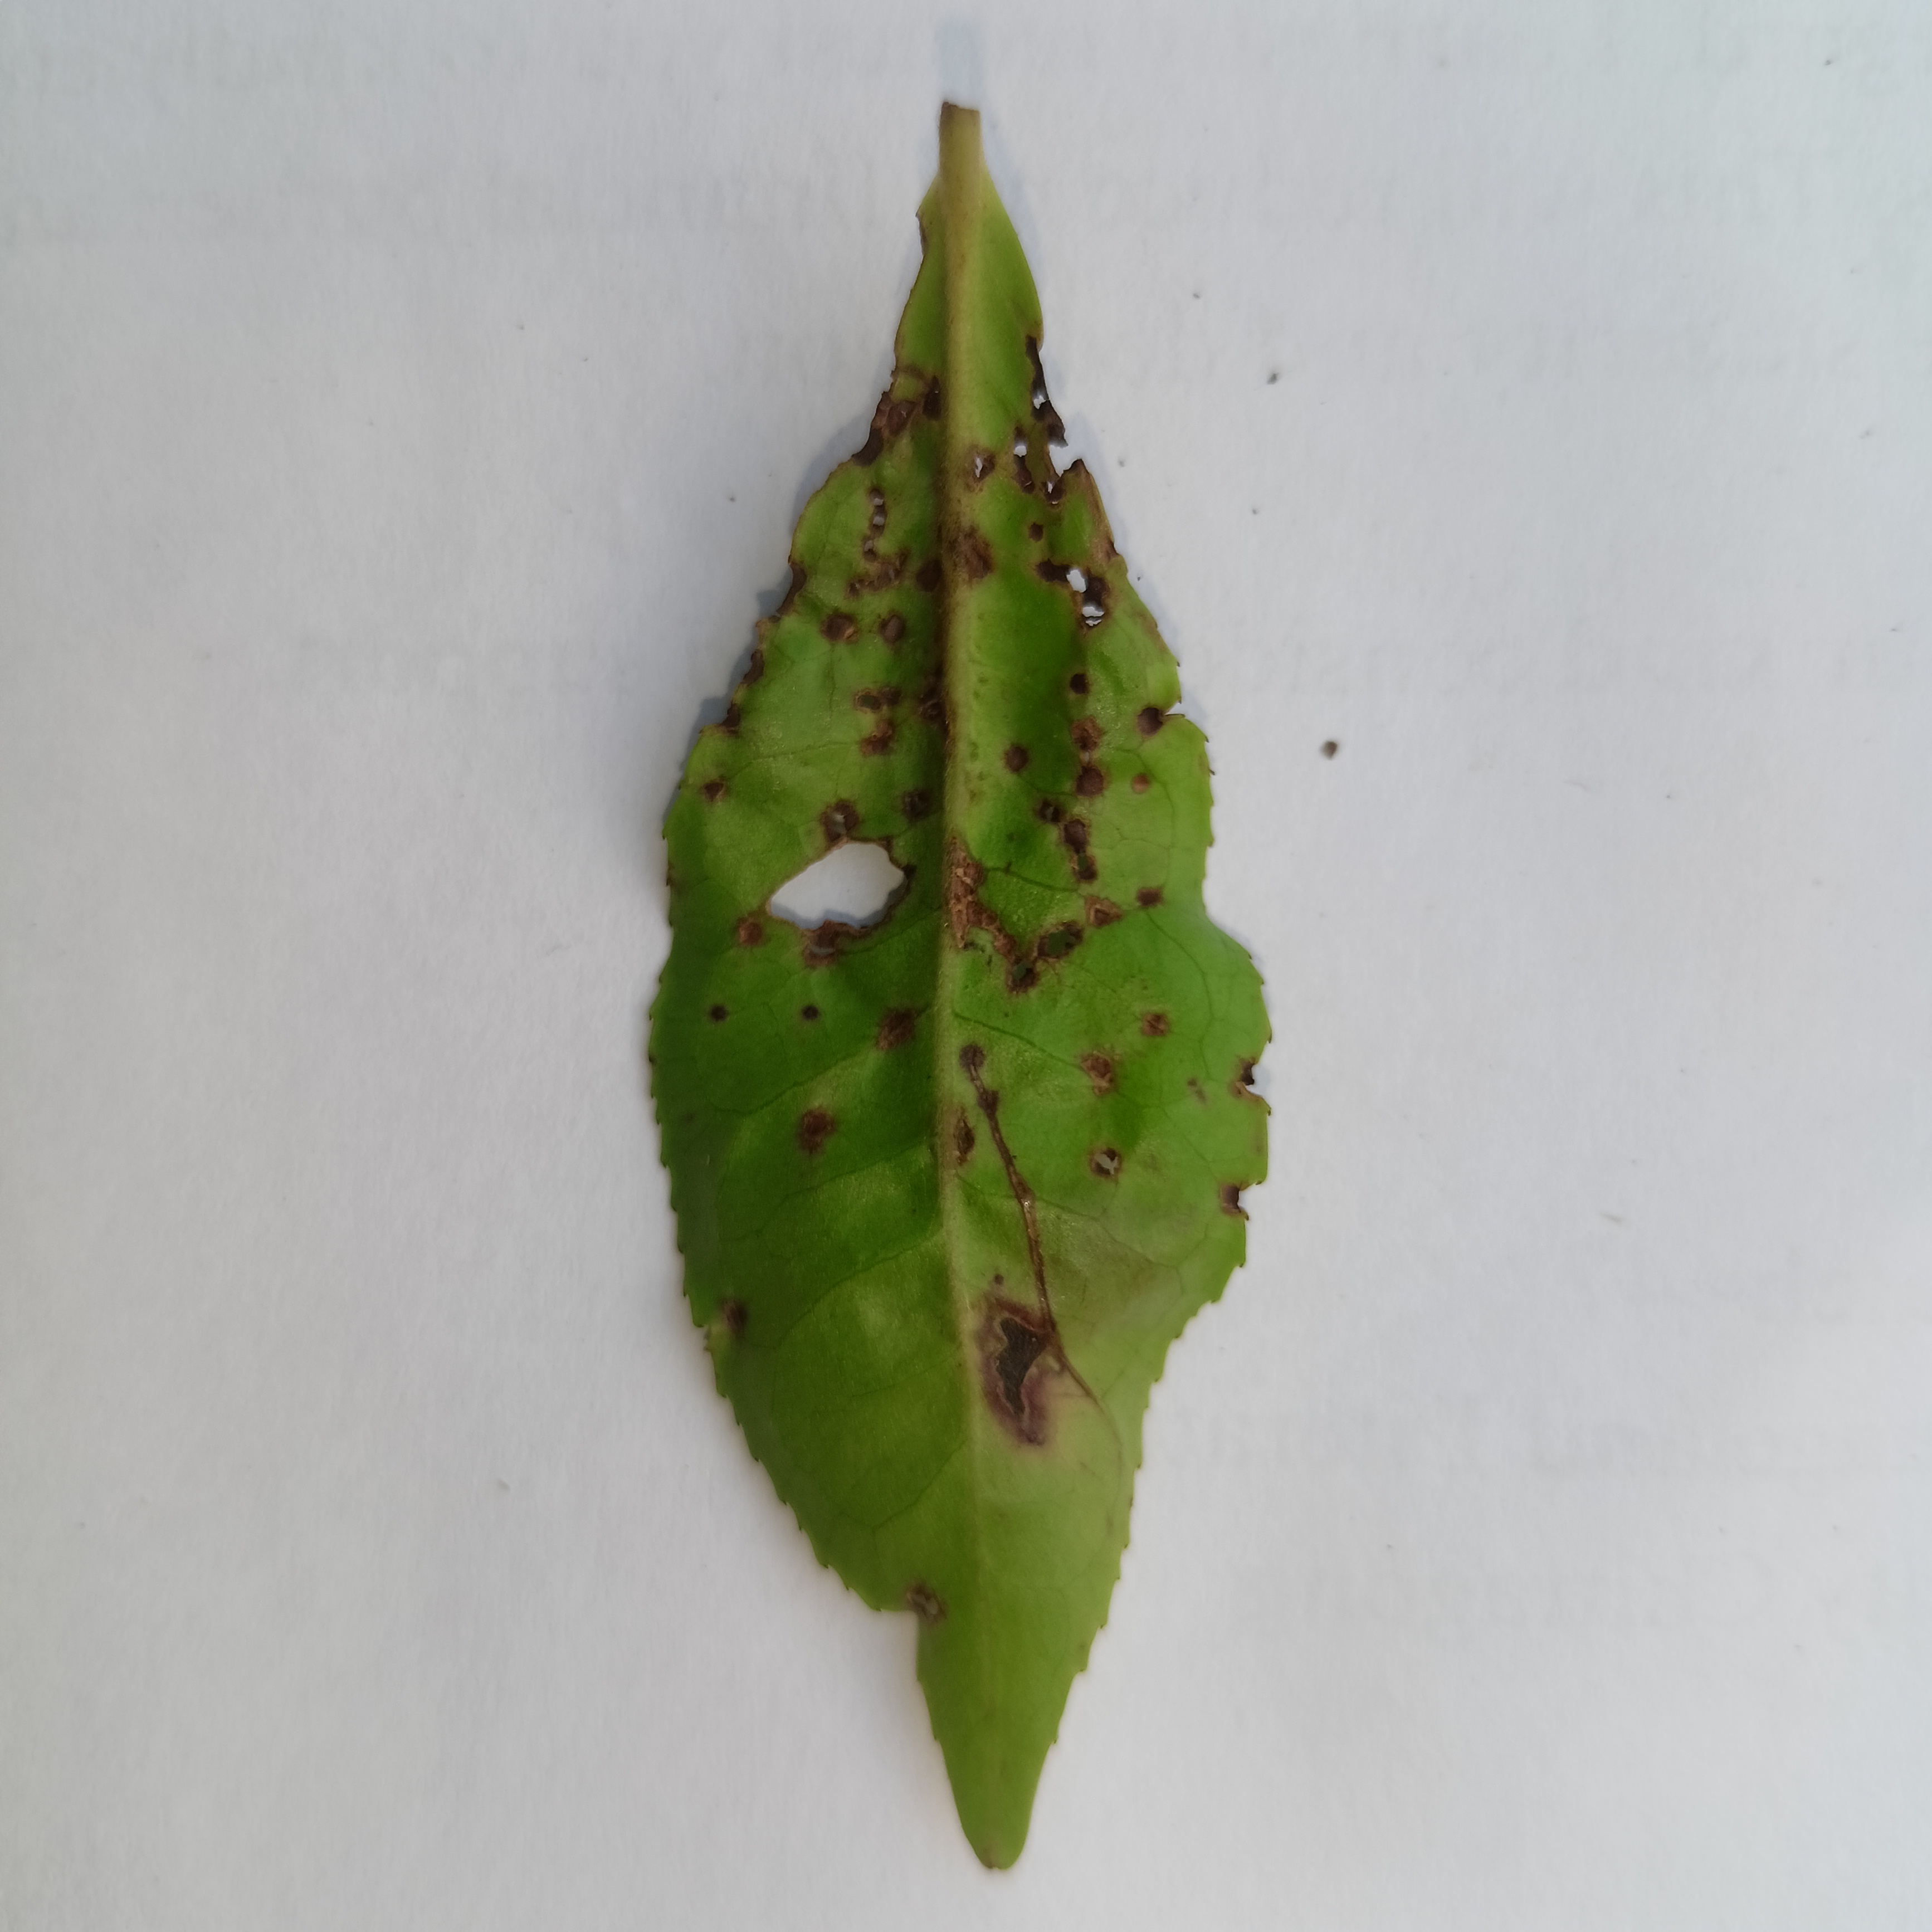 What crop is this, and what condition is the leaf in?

tea, helopeltis
